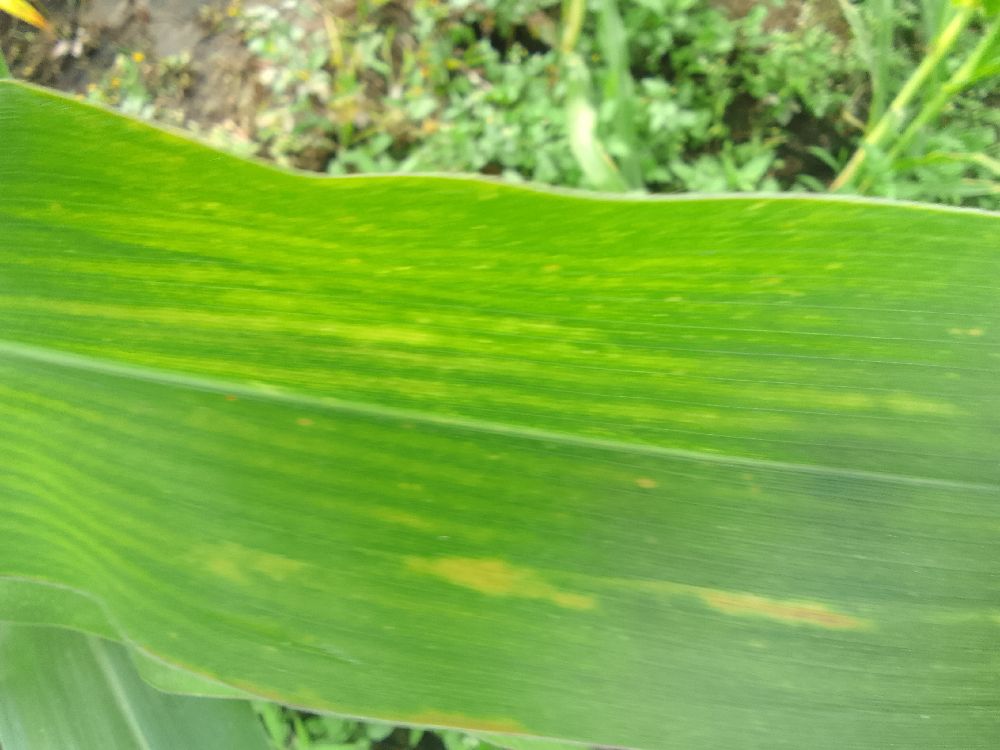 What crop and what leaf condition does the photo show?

maize, maize lethal necrosis
